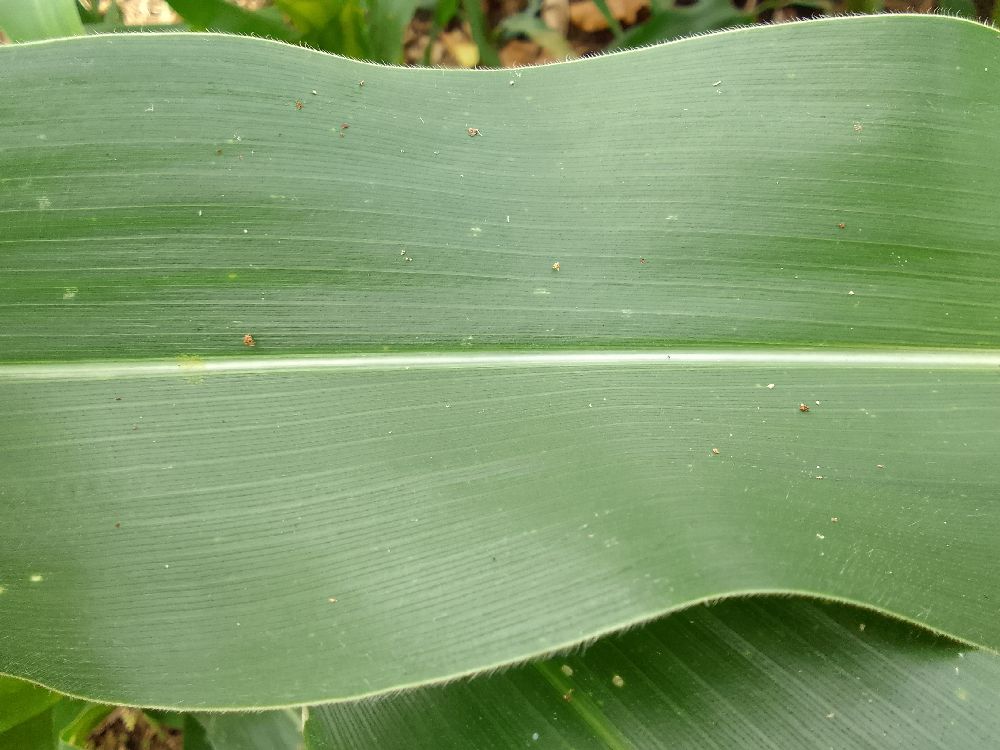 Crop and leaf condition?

maize, healthy
